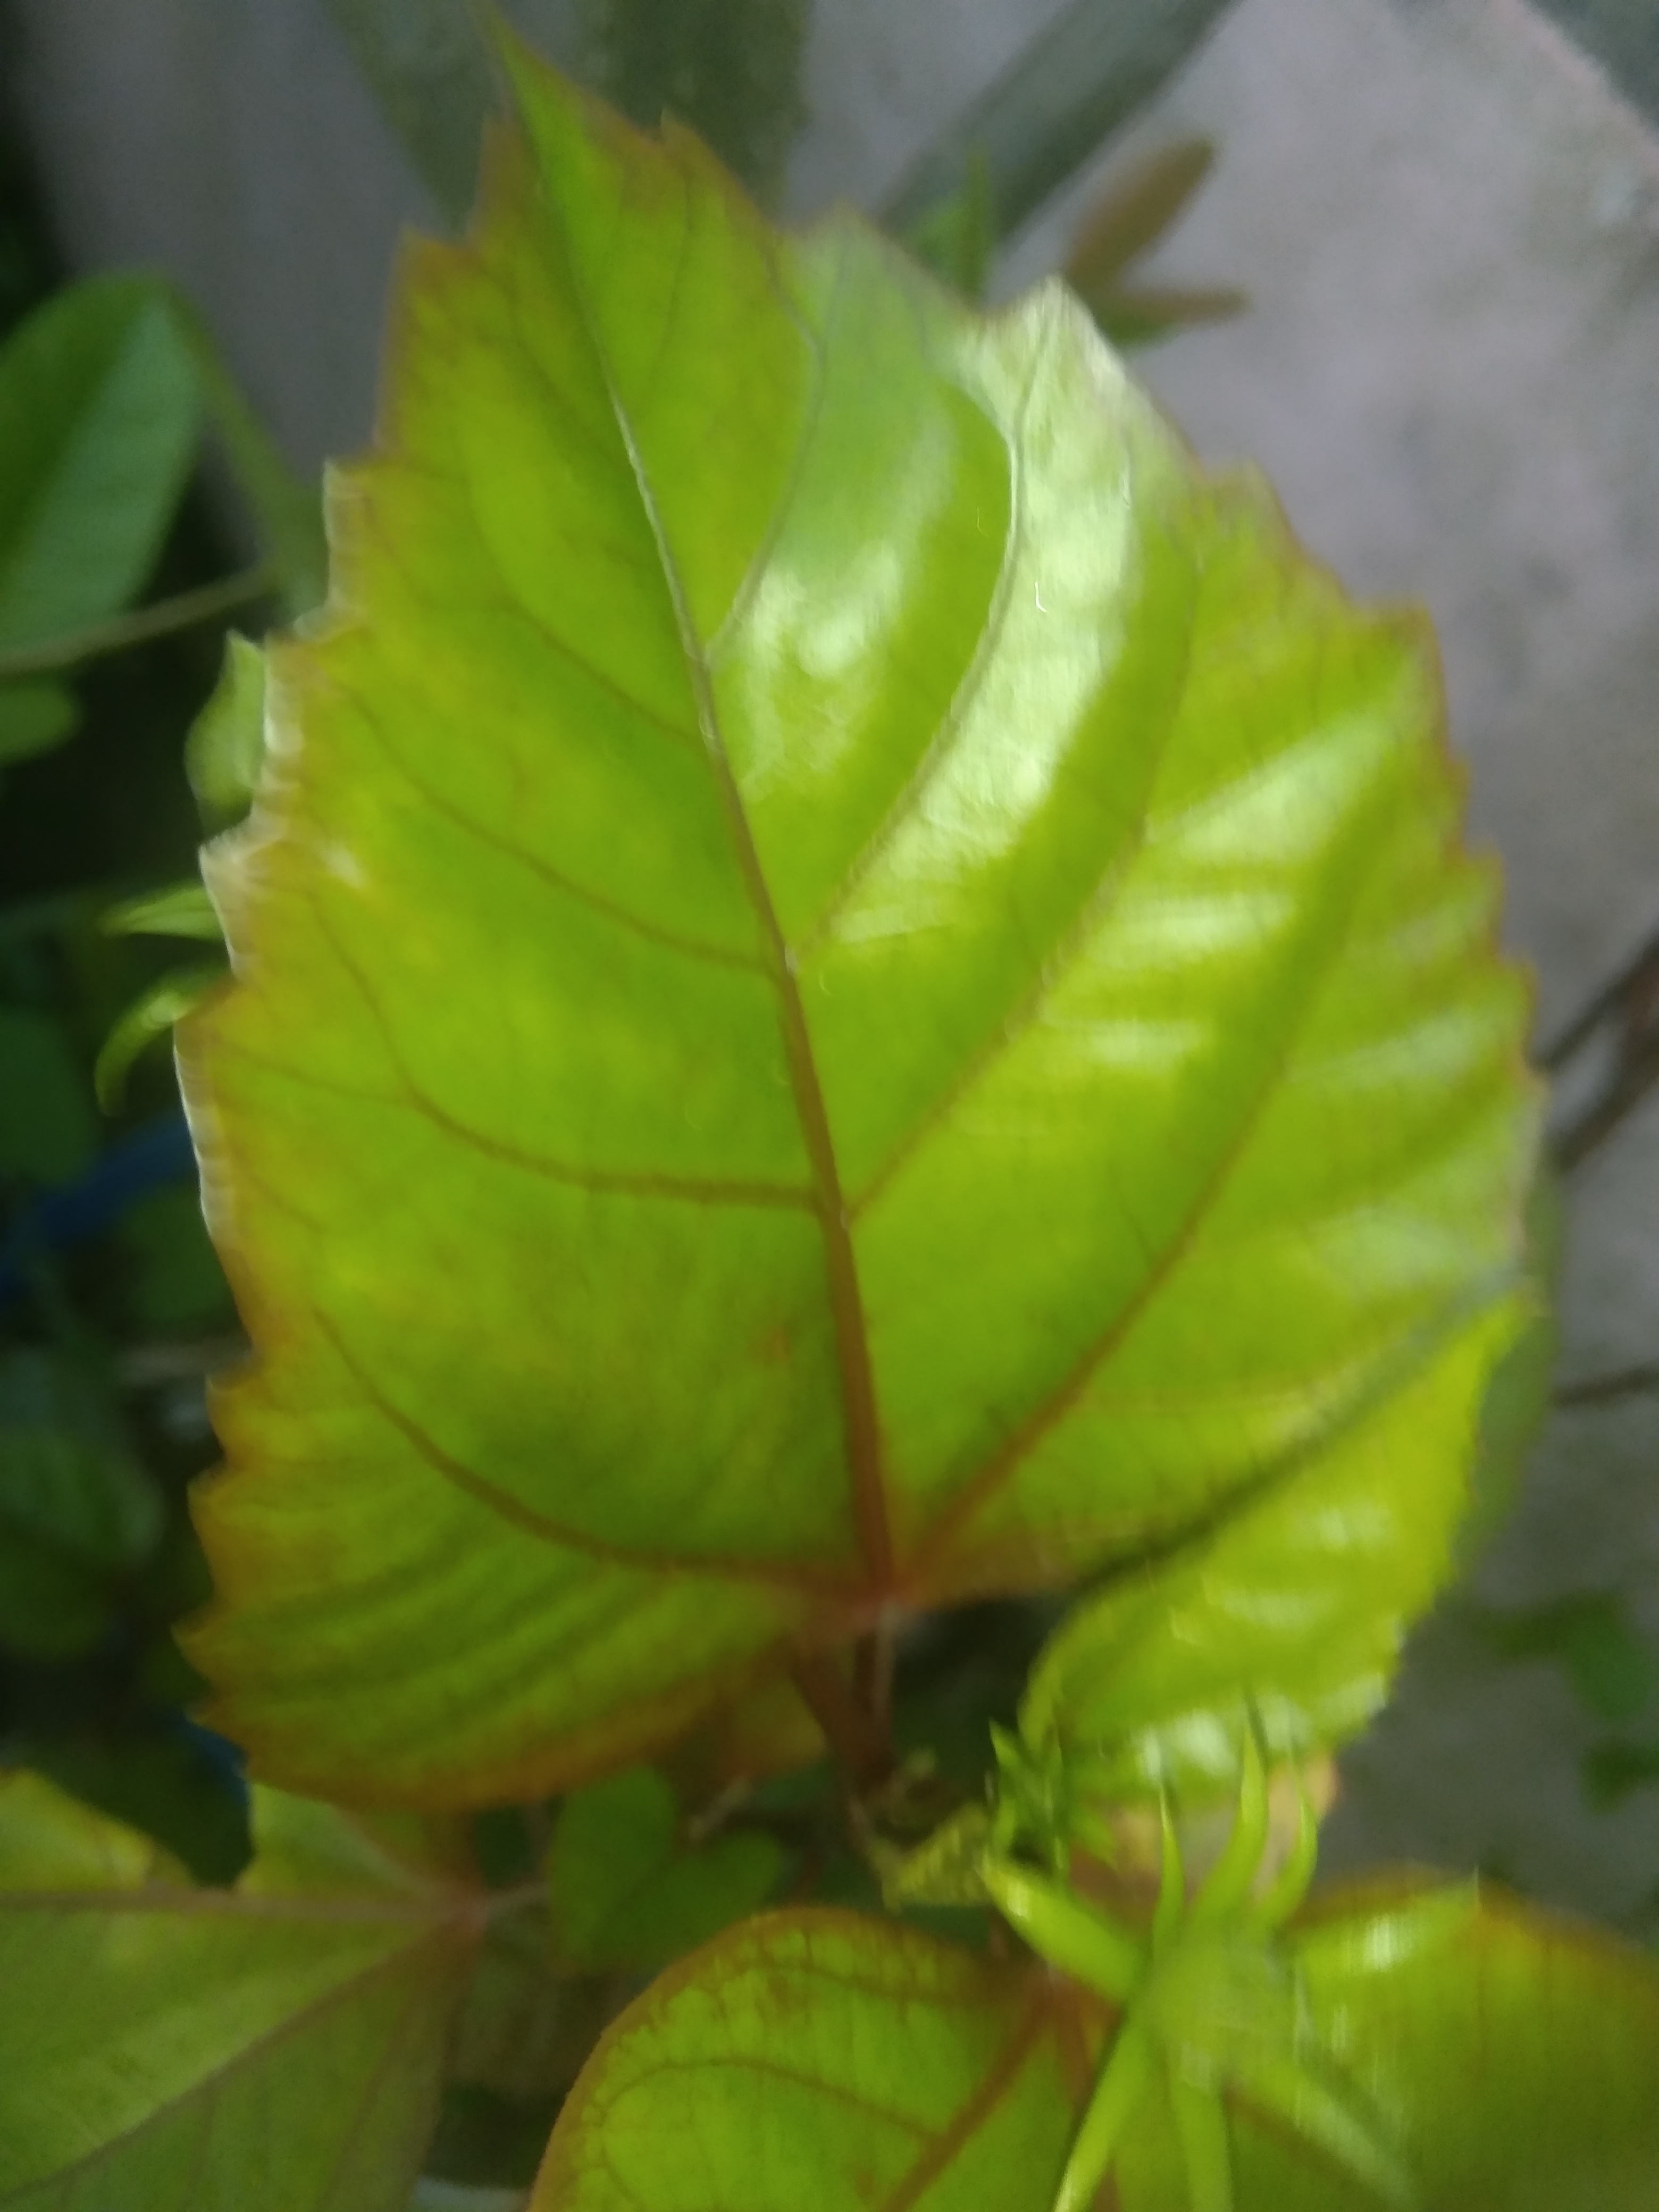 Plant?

hibiscus
